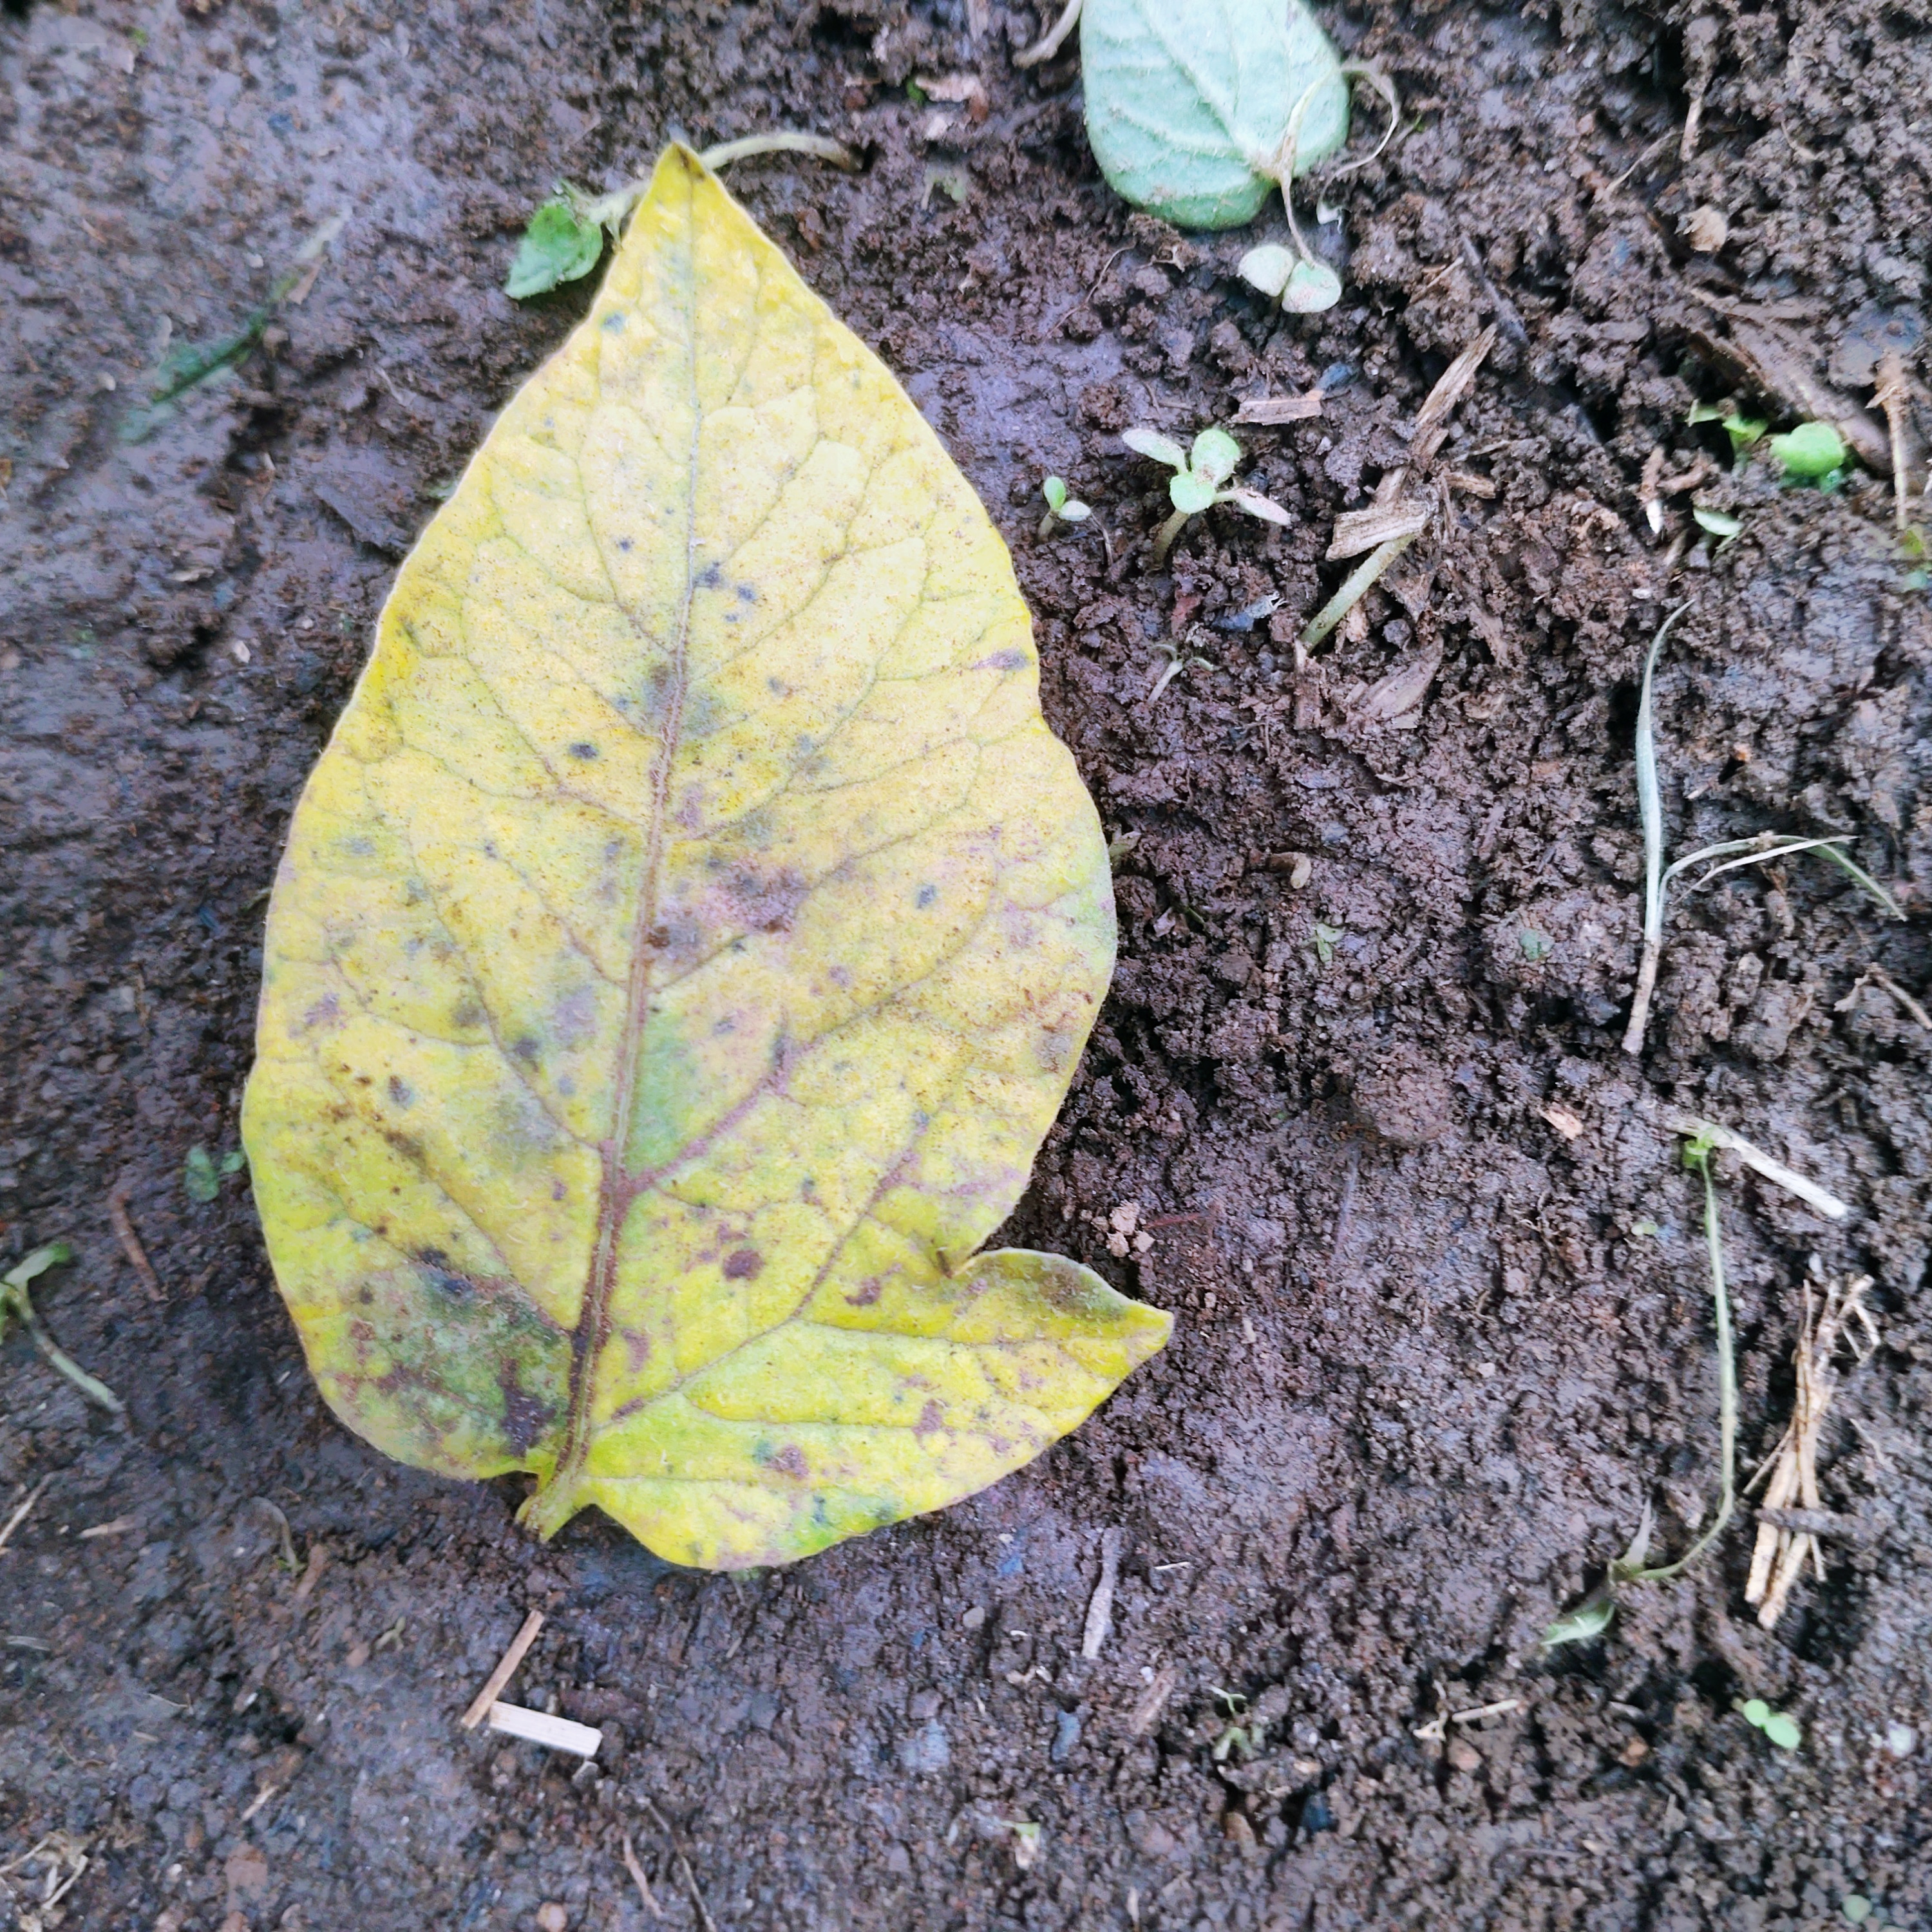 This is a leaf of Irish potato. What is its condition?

late blight
